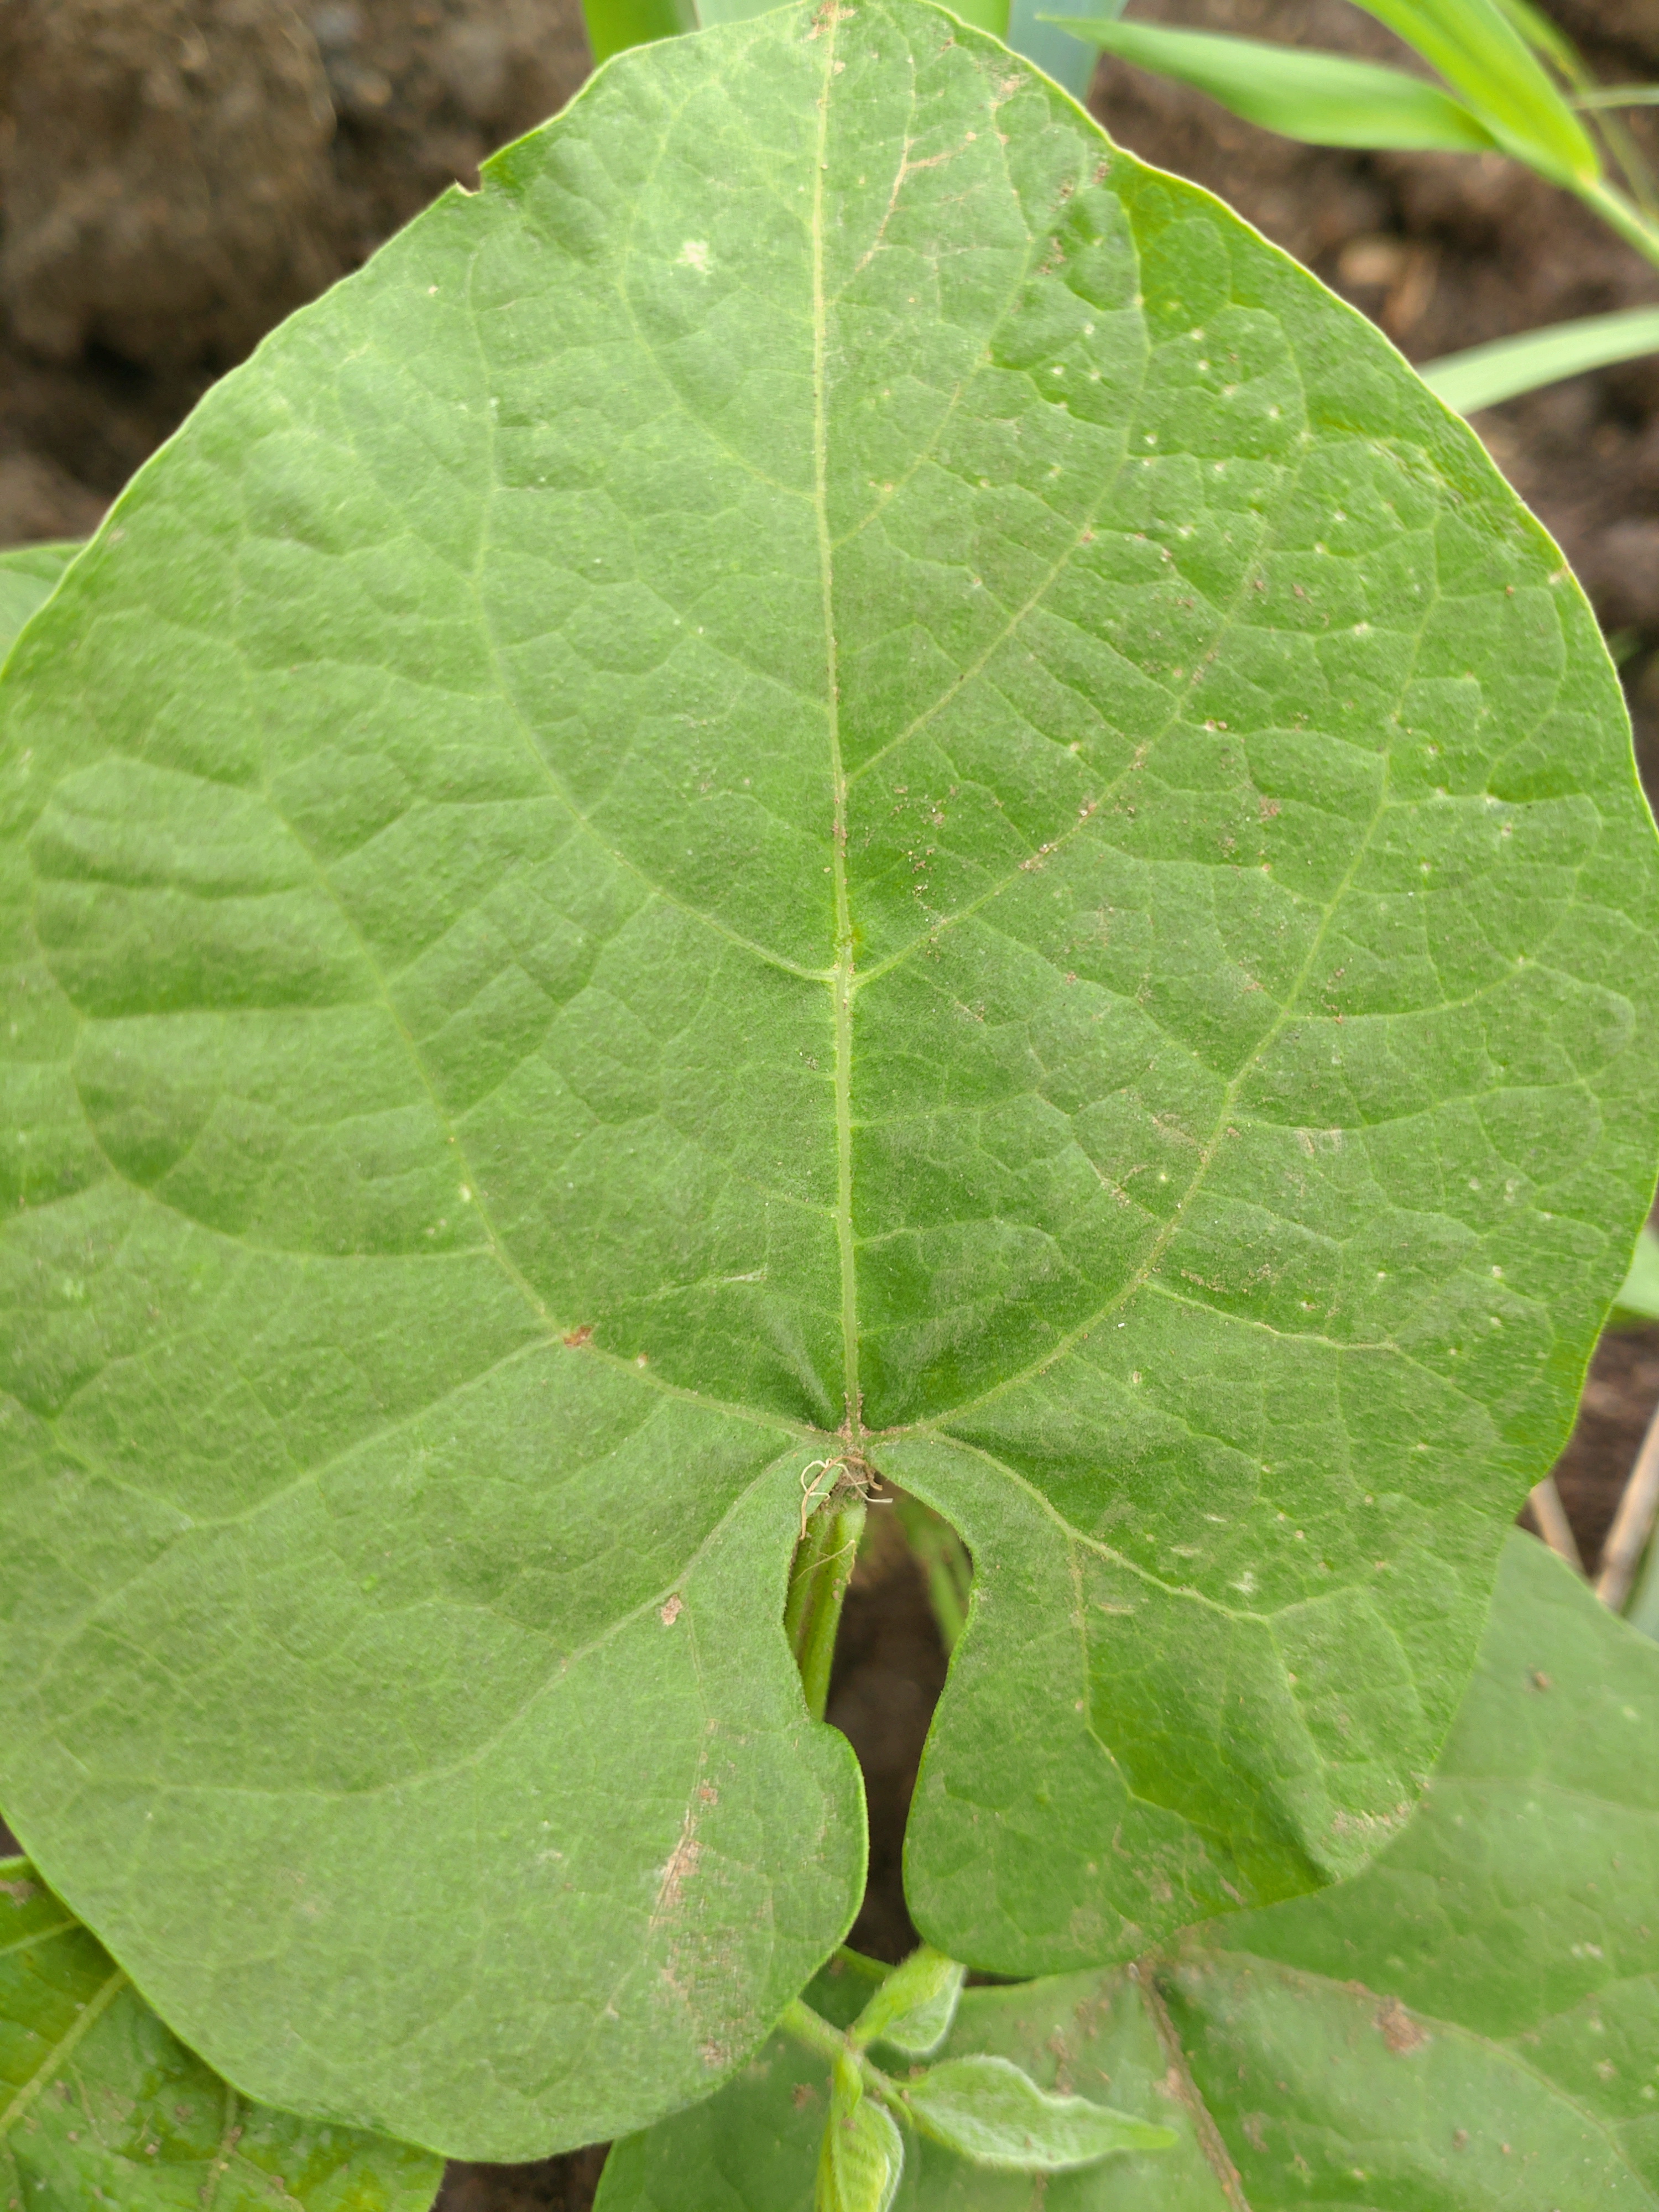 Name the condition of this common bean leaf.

healthy
